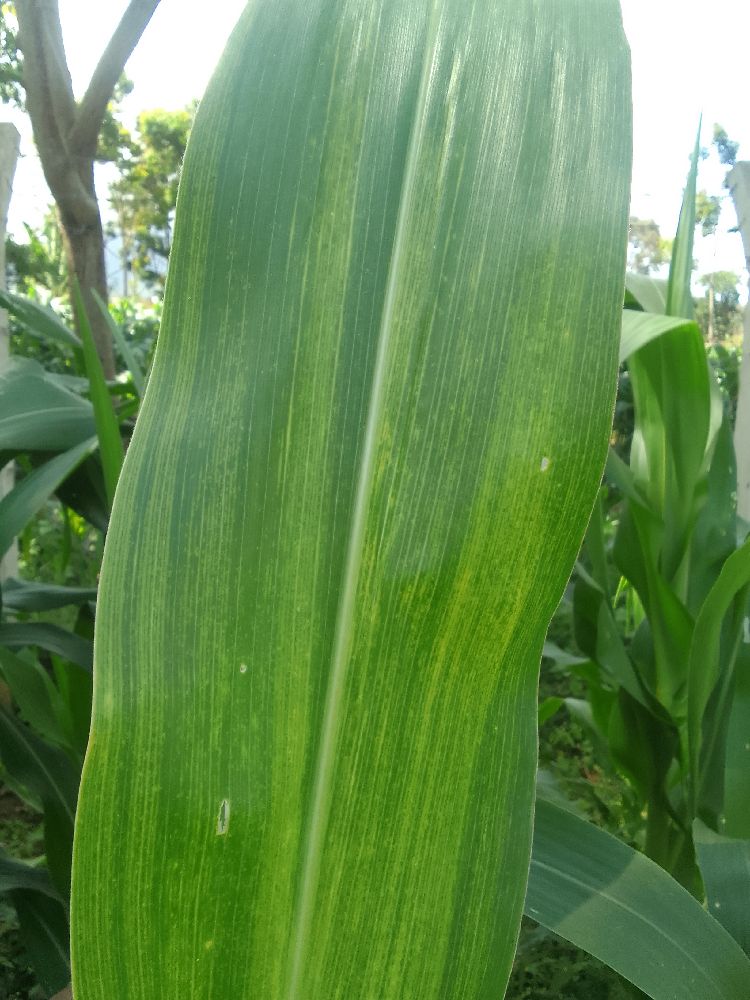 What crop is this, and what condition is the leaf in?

maize, maize lethal necrosis
